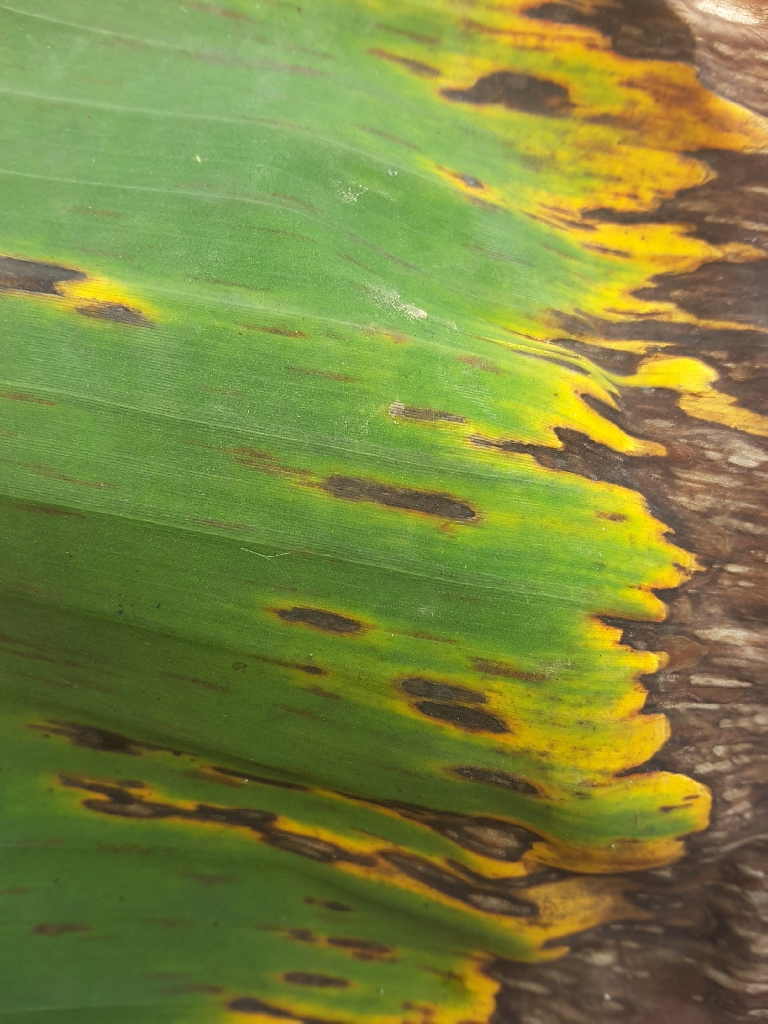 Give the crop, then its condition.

banana, black sigatoka
